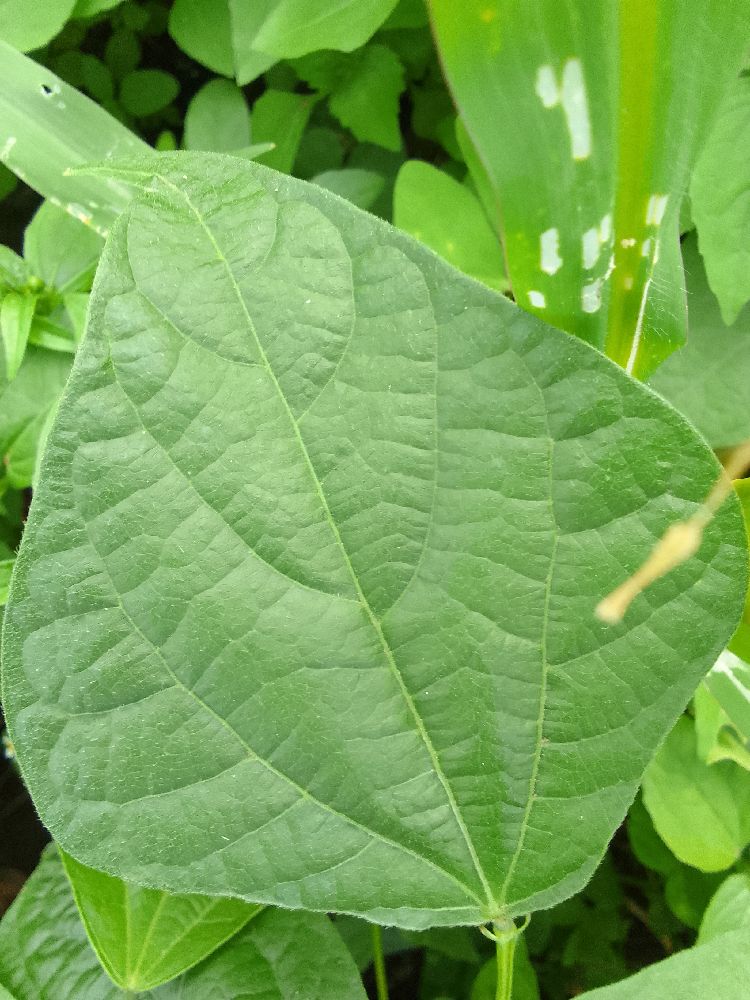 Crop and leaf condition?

common bean, healthy
